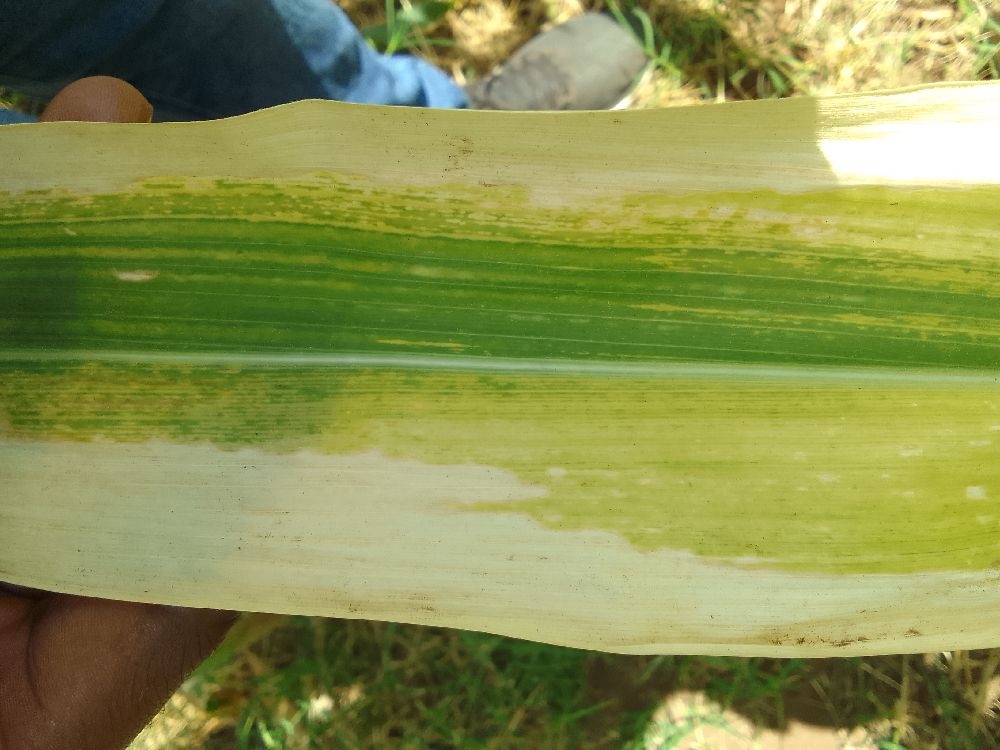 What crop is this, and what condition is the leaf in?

maize, maize lethal necrosis
